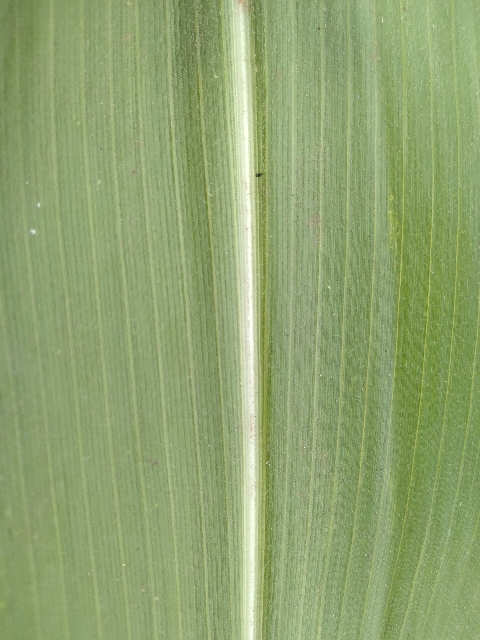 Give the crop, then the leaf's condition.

maize, healthy
